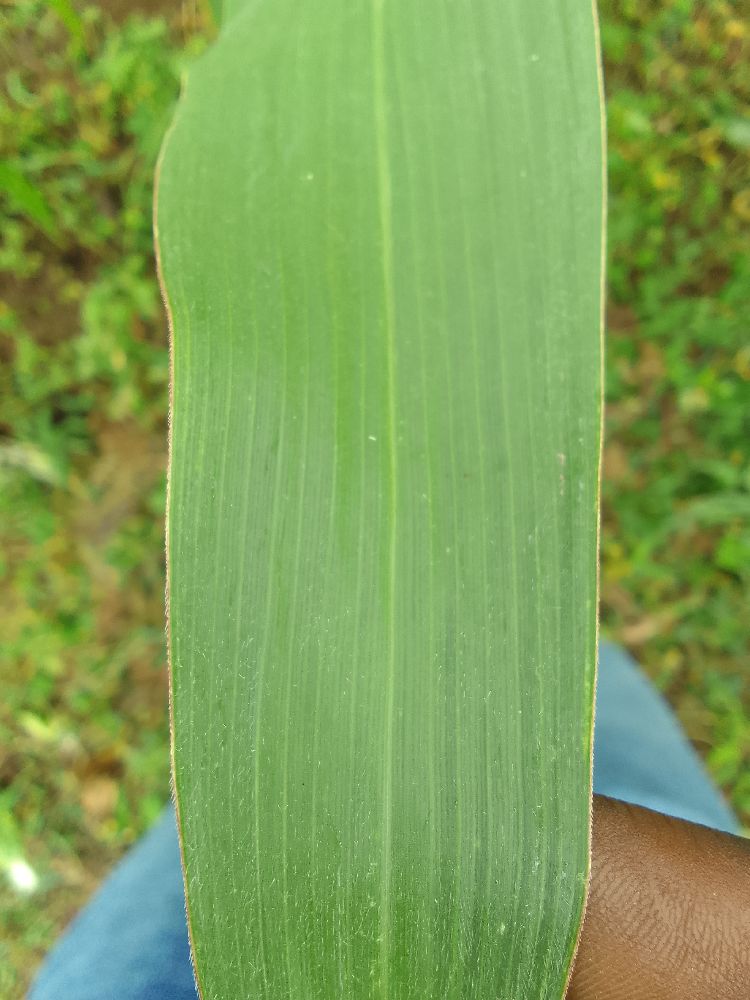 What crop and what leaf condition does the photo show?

maize, healthy
